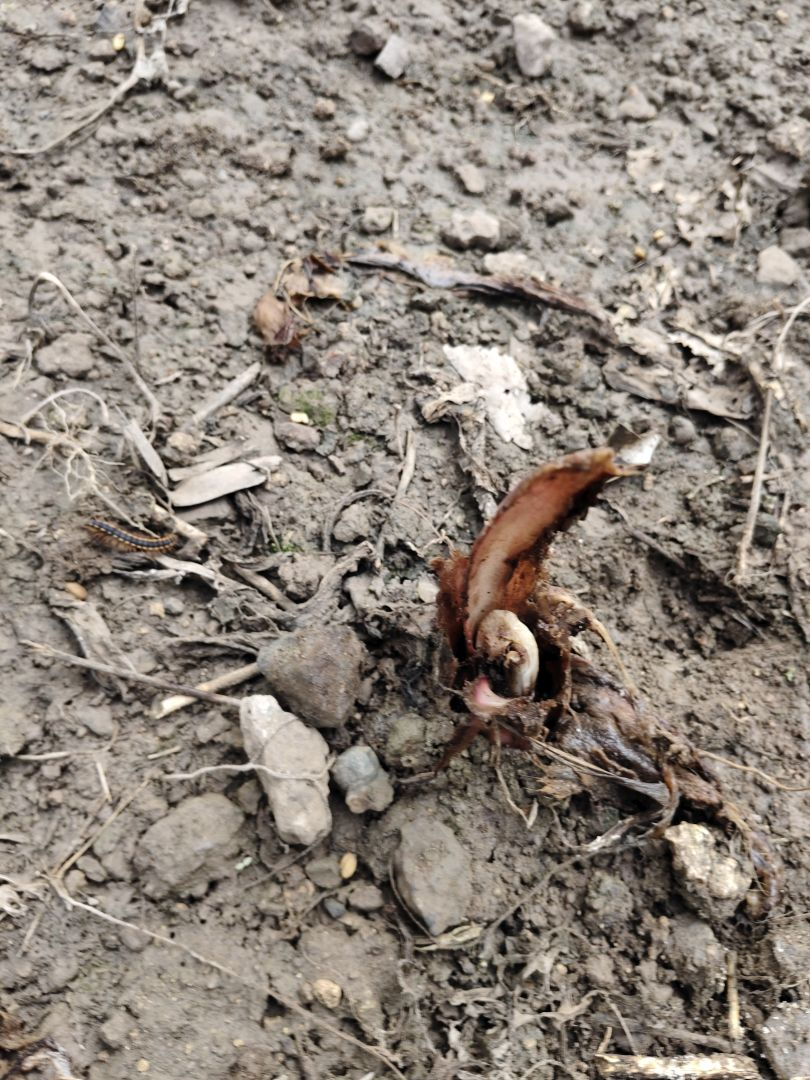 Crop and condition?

taro, root rot
